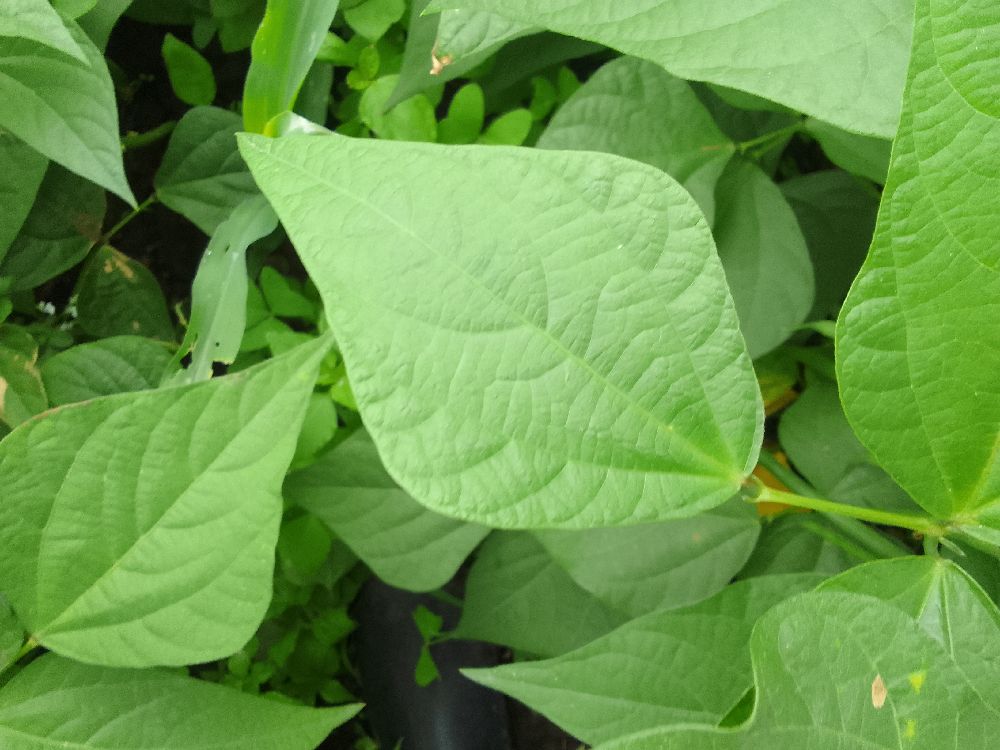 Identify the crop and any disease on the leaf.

common bean, healthy
